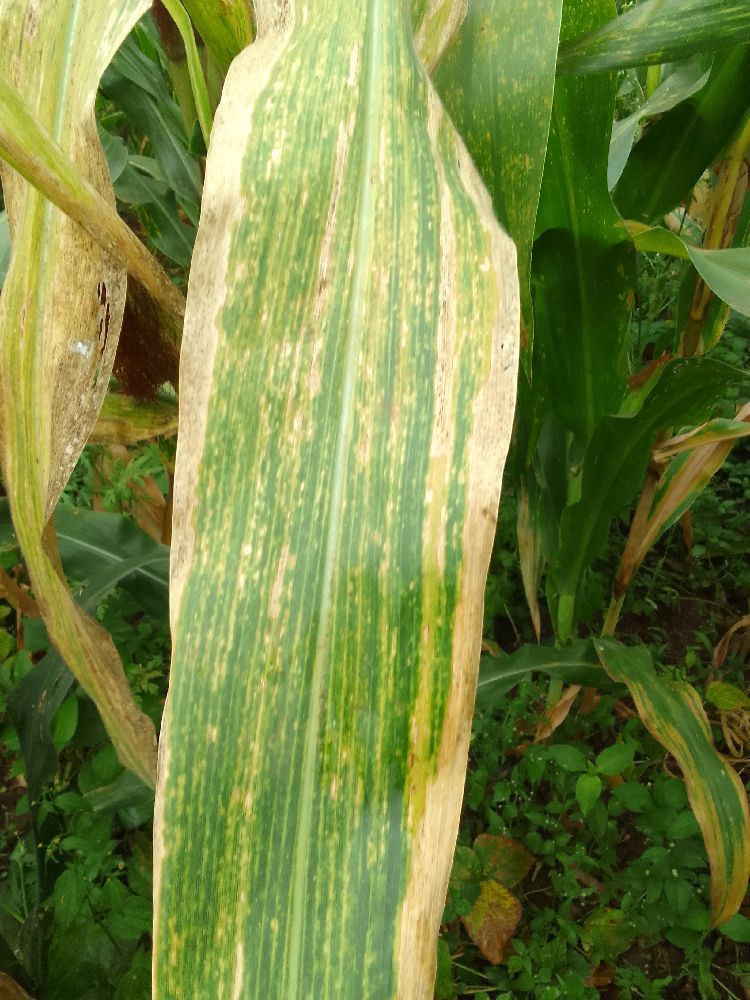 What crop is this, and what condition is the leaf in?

maize, maize lethal necrosis
